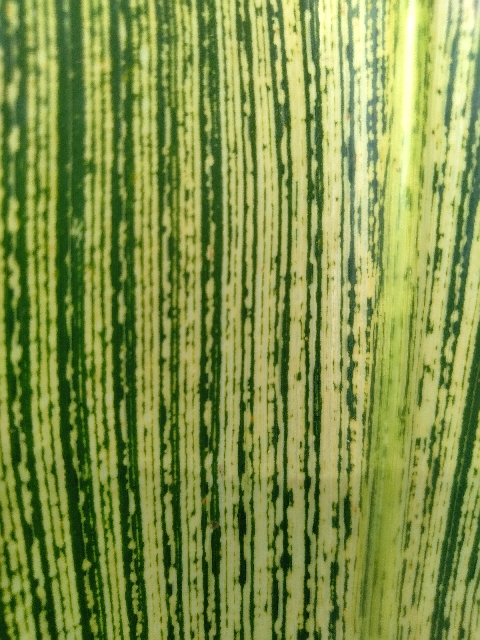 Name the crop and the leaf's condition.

maize, maize streak virus
